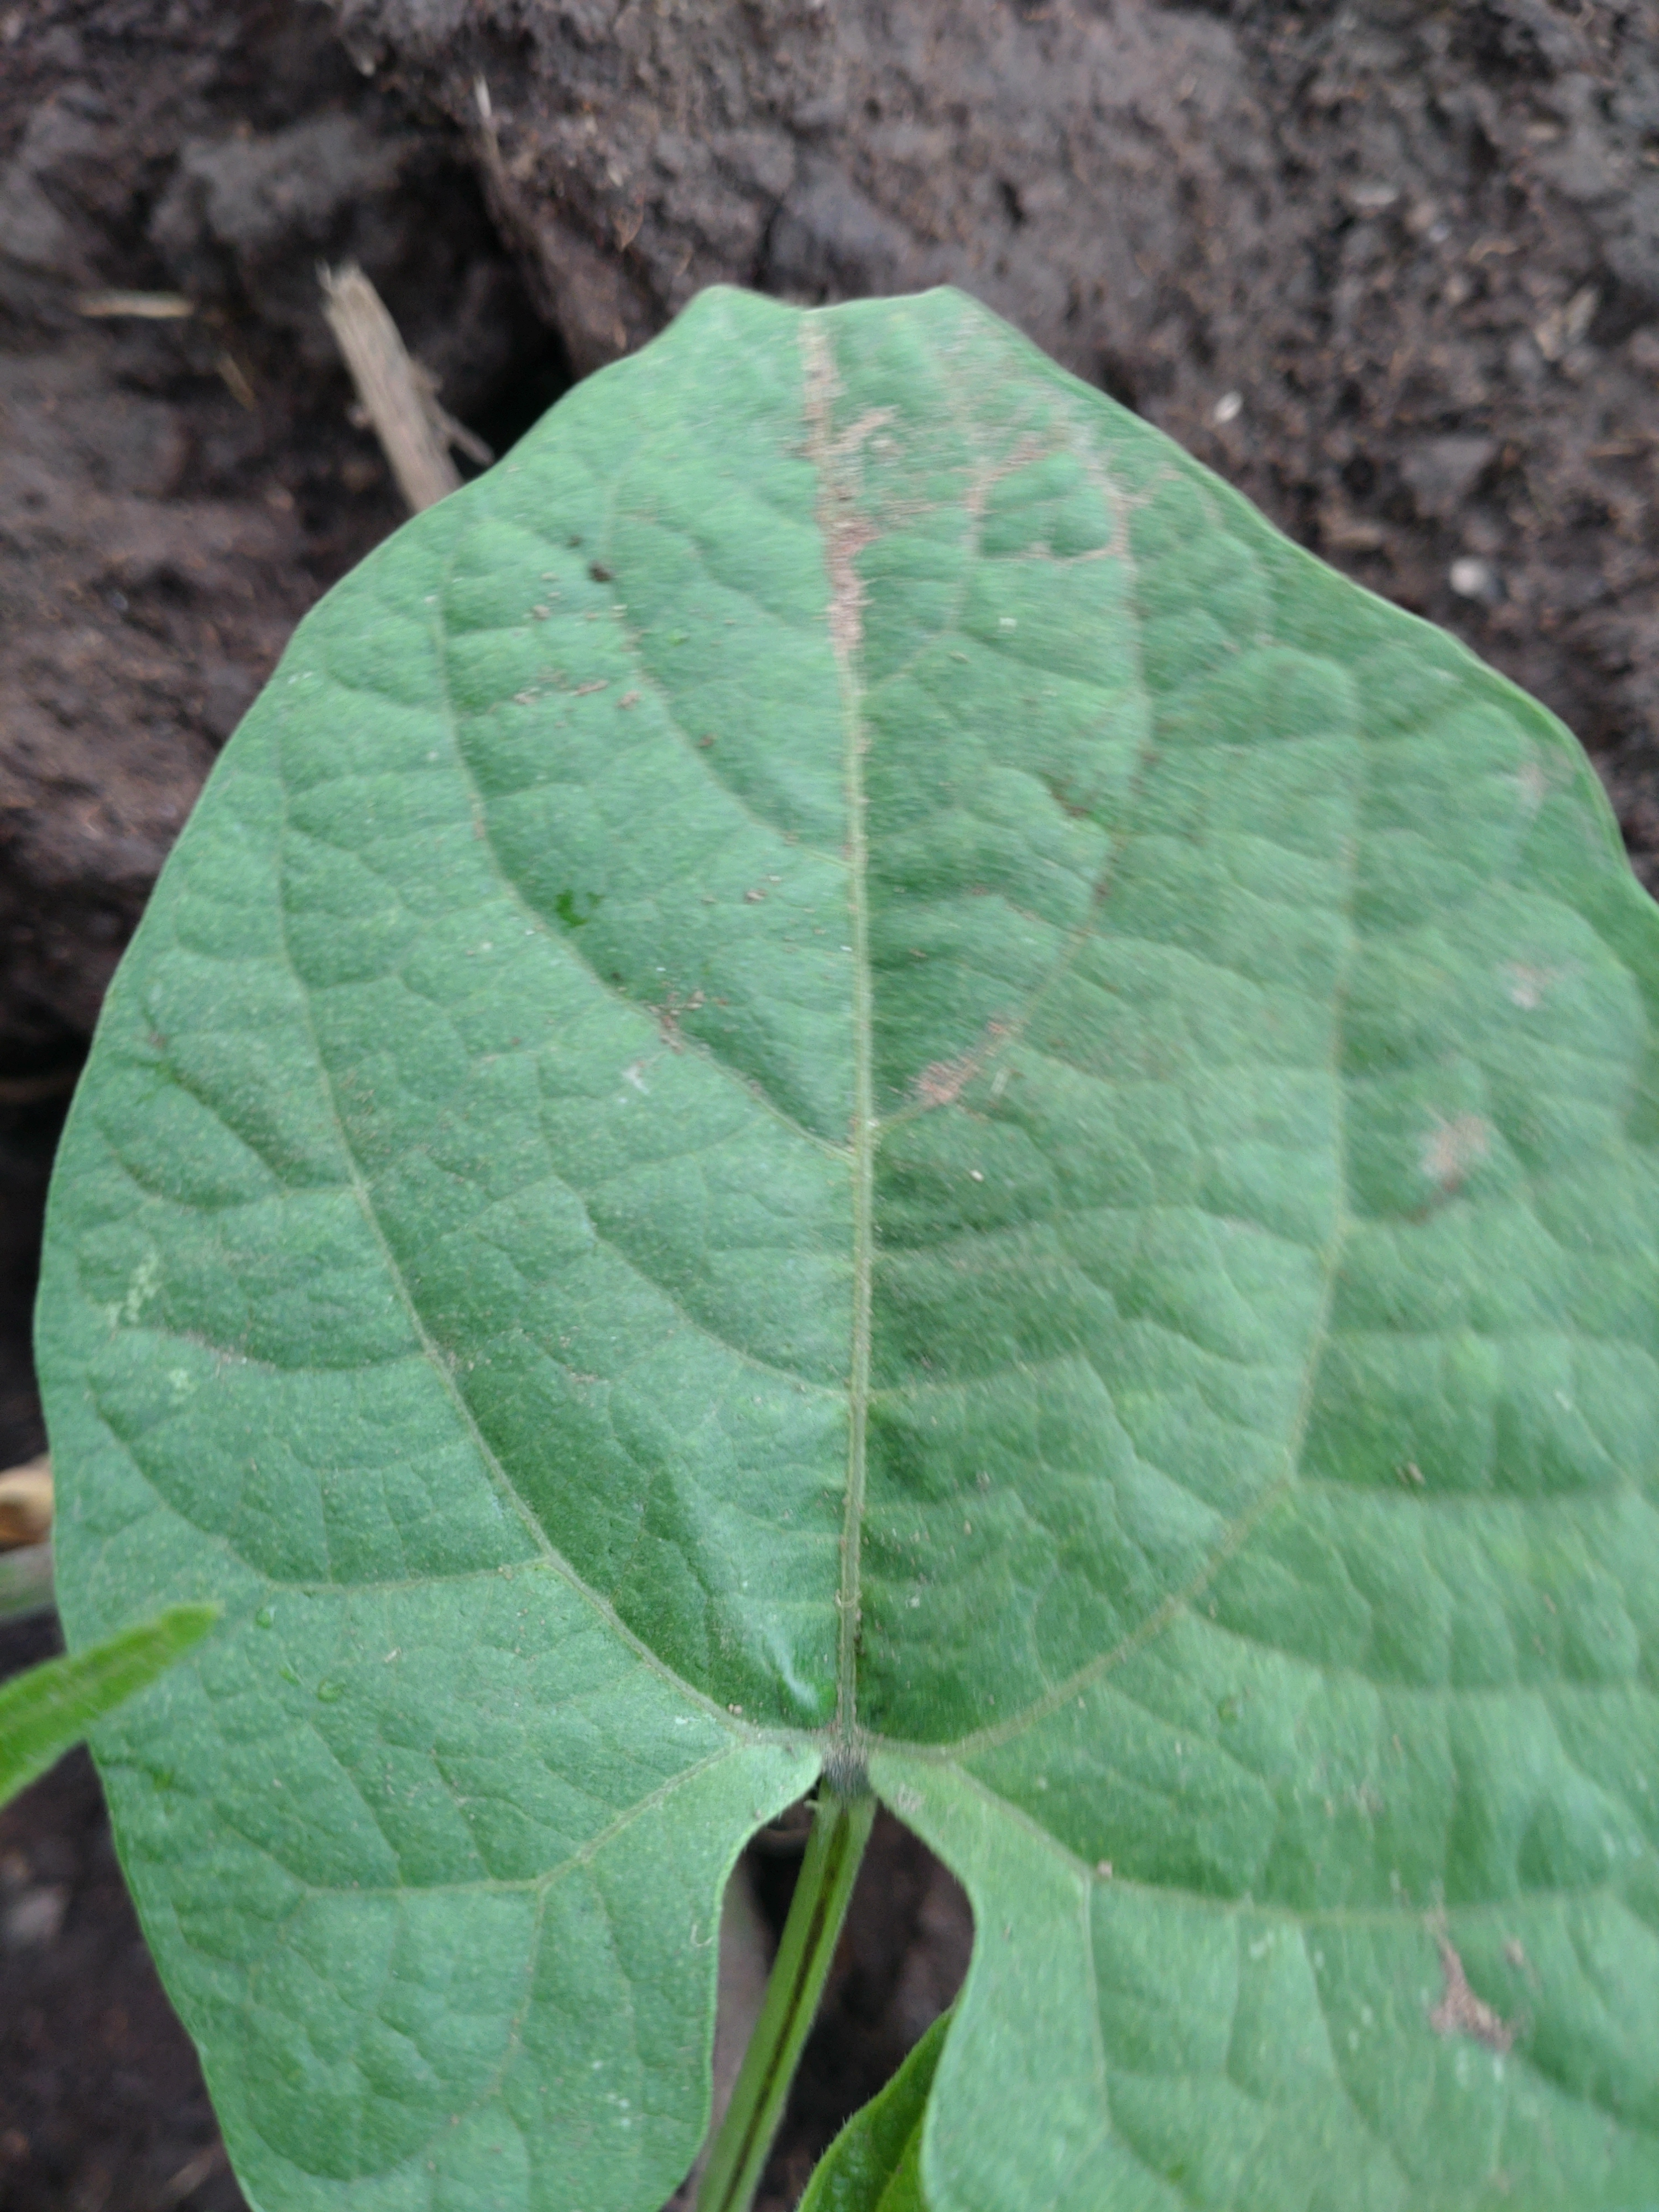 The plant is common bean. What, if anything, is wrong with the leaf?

healthy
